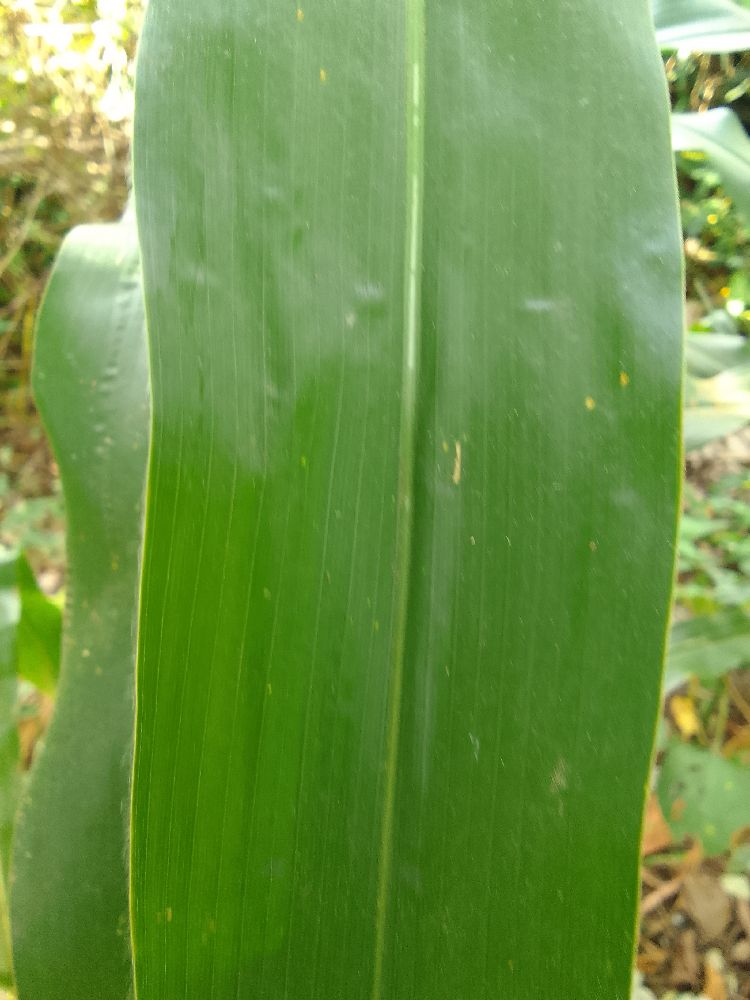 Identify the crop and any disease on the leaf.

maize, healthy
